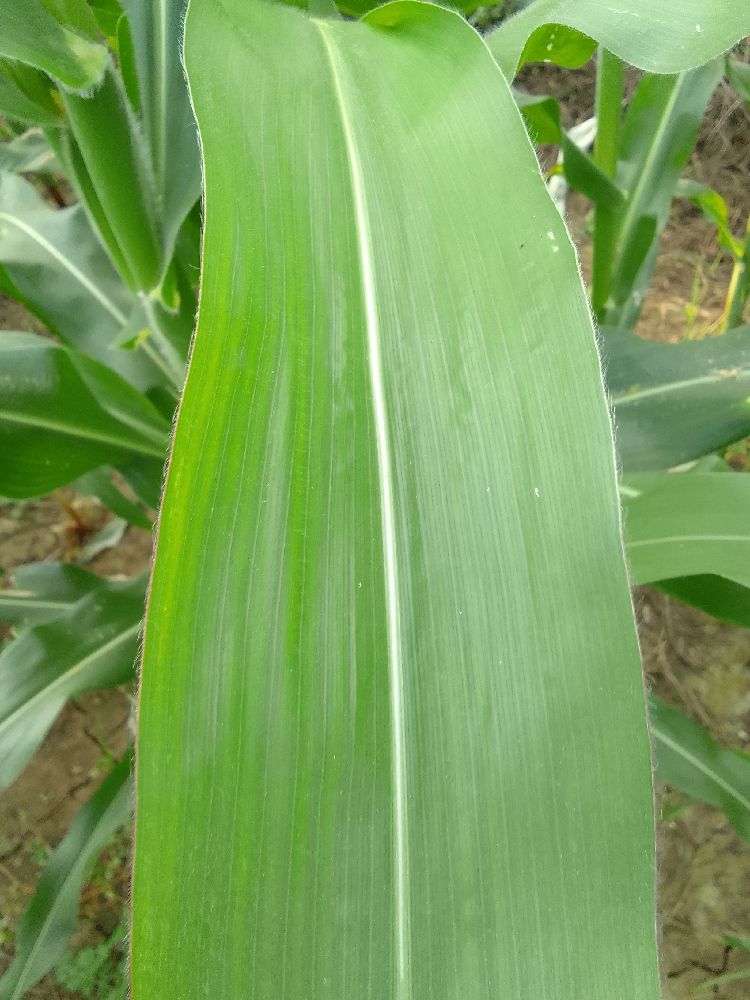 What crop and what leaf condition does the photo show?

maize, healthy
